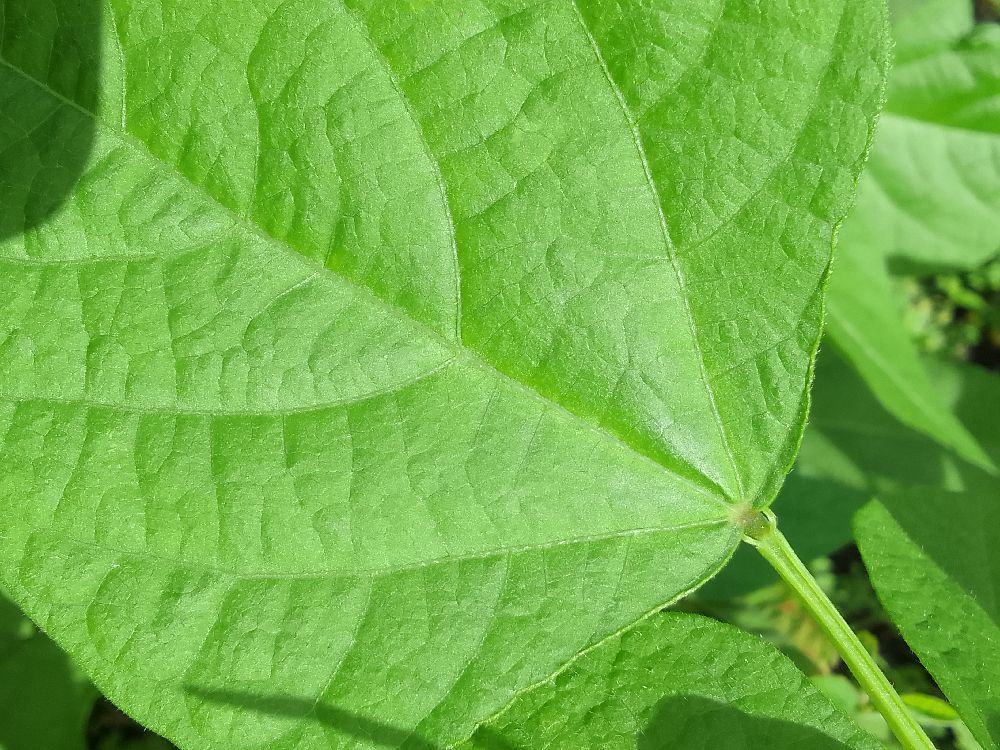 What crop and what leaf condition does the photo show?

common bean, healthy
